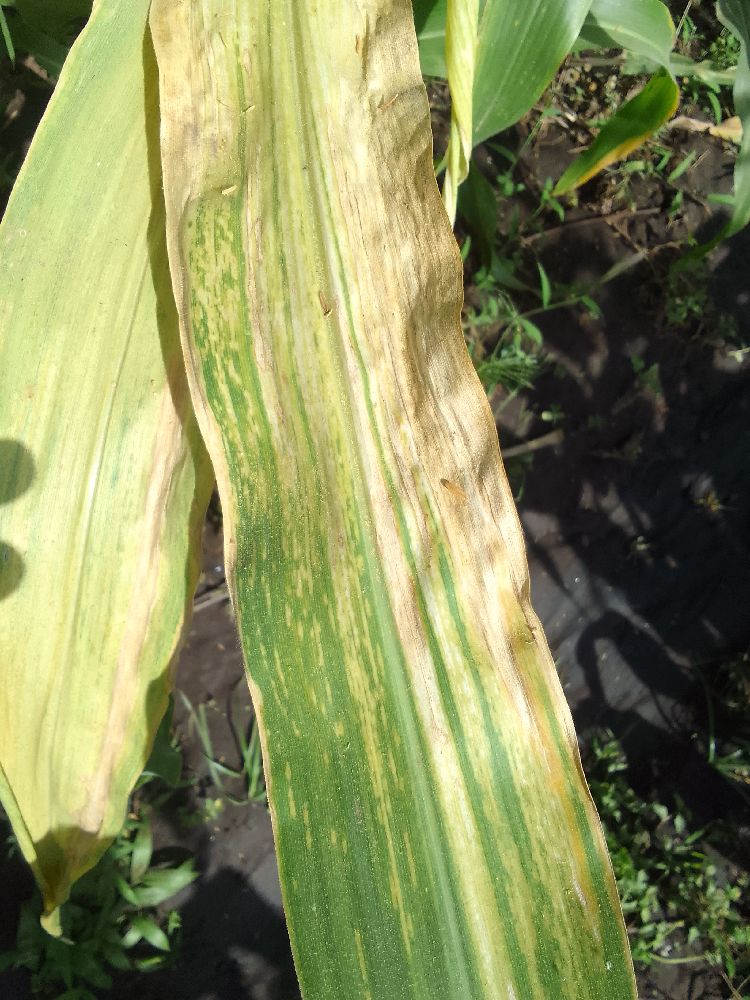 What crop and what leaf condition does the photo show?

maize, maize lethal necrosis
